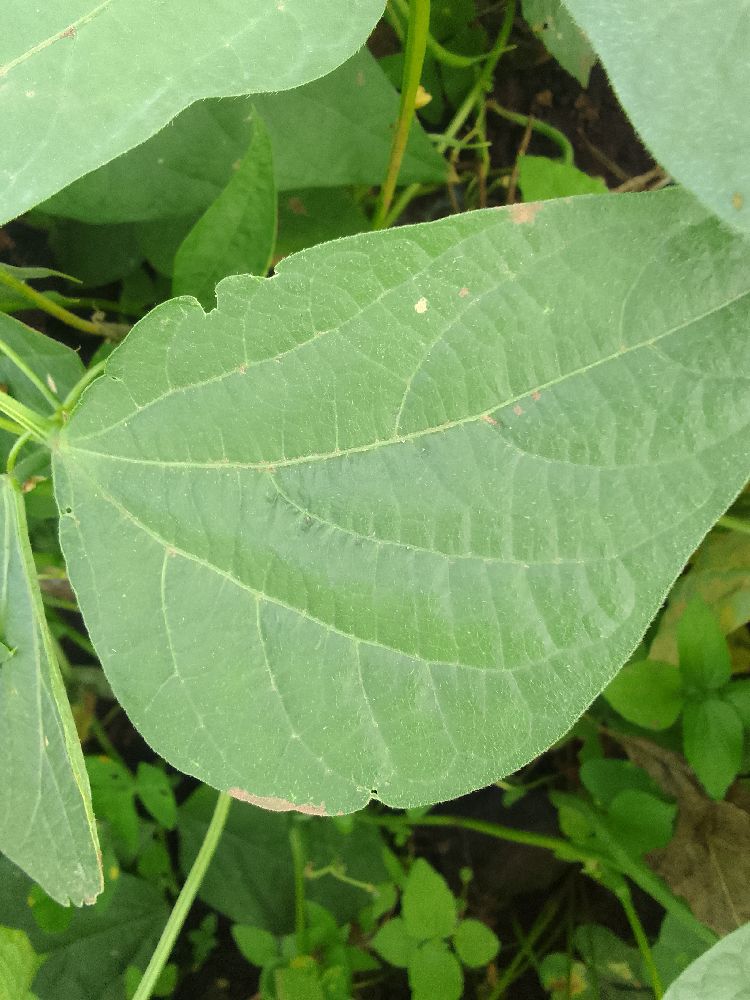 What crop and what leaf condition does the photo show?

common bean, healthy
